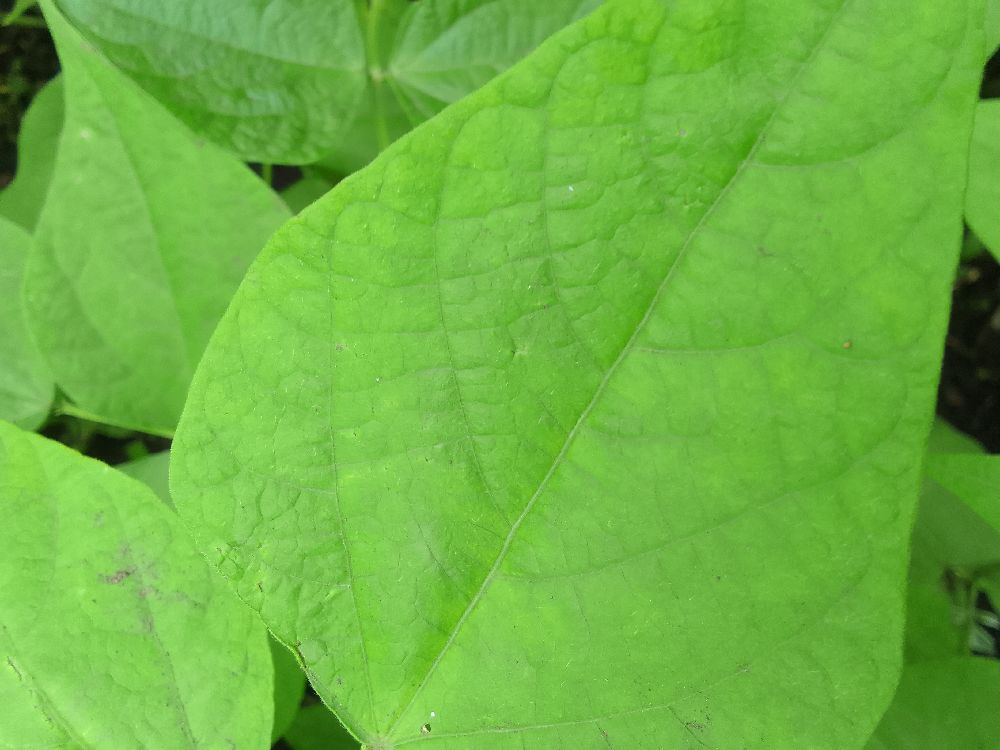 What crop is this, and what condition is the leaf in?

common bean, healthy
